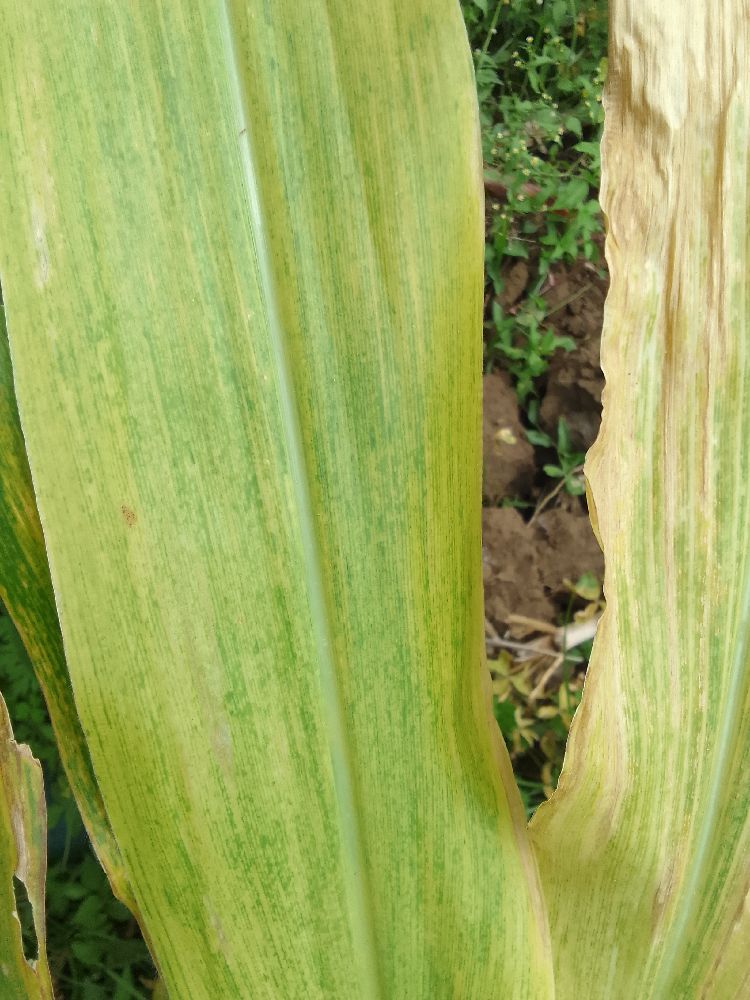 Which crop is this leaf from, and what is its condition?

maize, maize lethal necrosis
